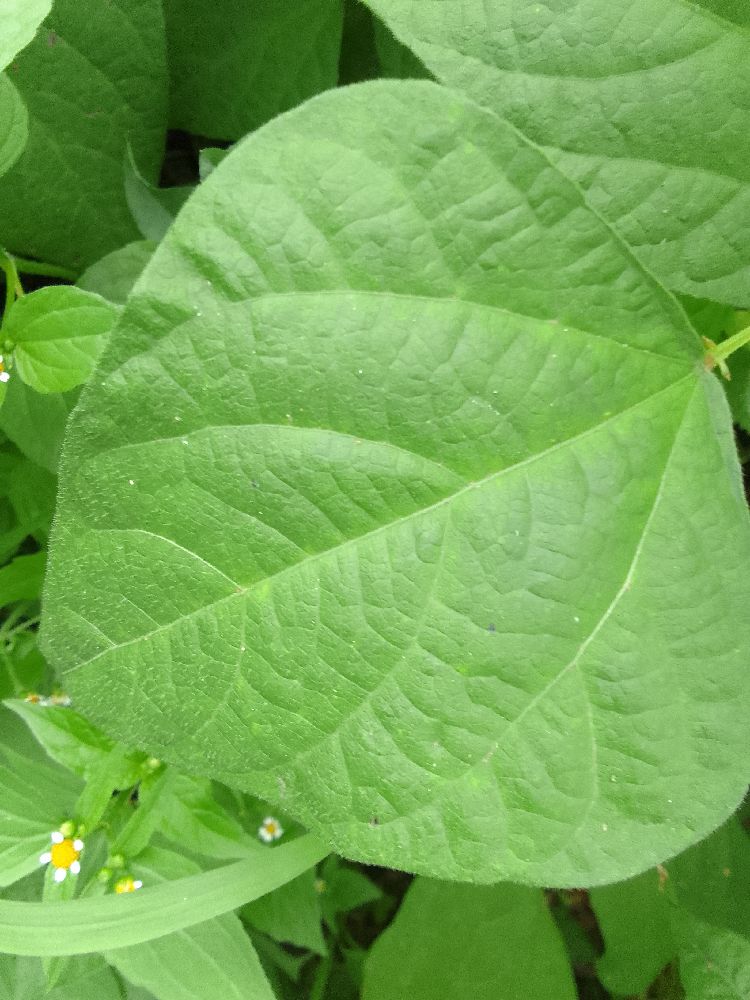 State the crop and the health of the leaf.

common bean, healthy
